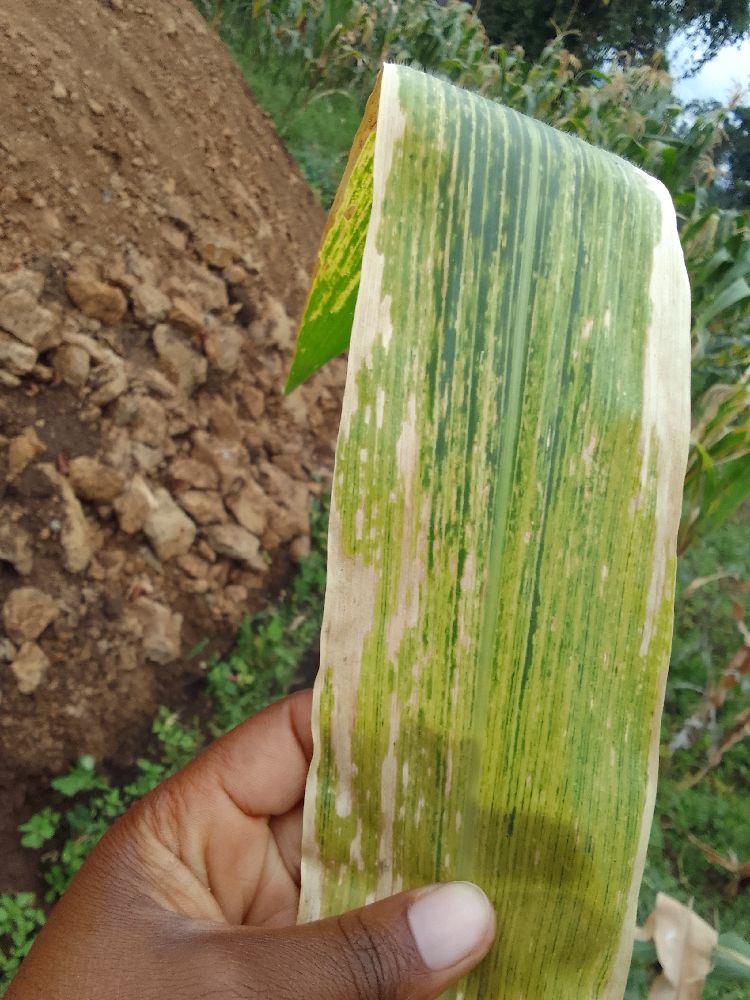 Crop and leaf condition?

maize, maize lethal necrosis
